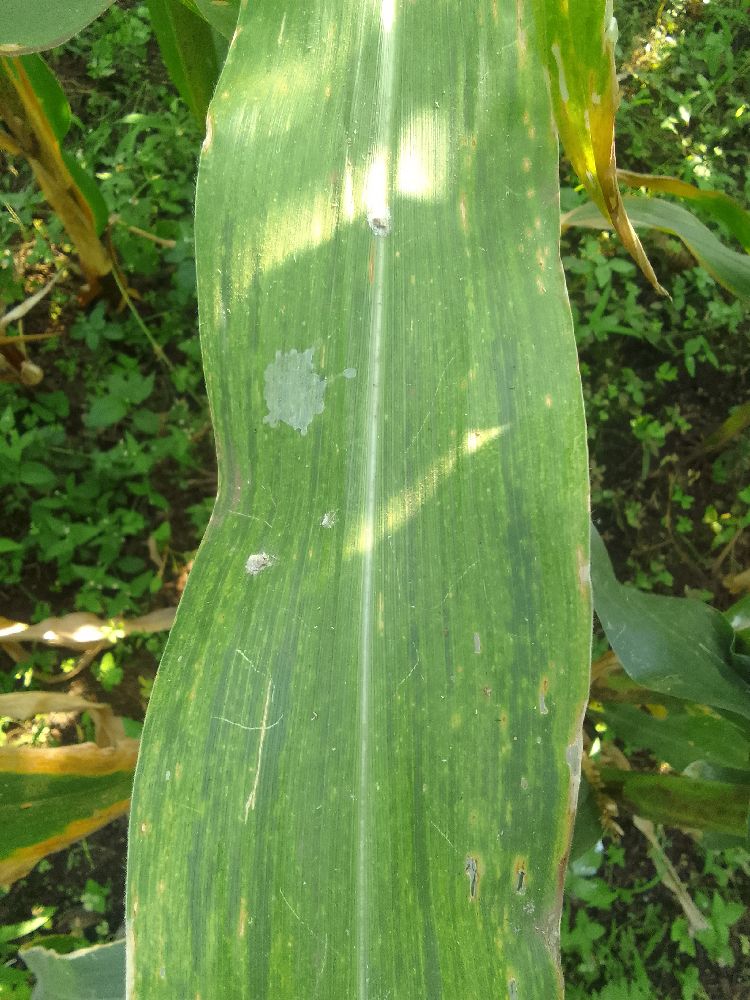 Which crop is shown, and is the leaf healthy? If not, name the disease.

maize, maize lethal necrosis
